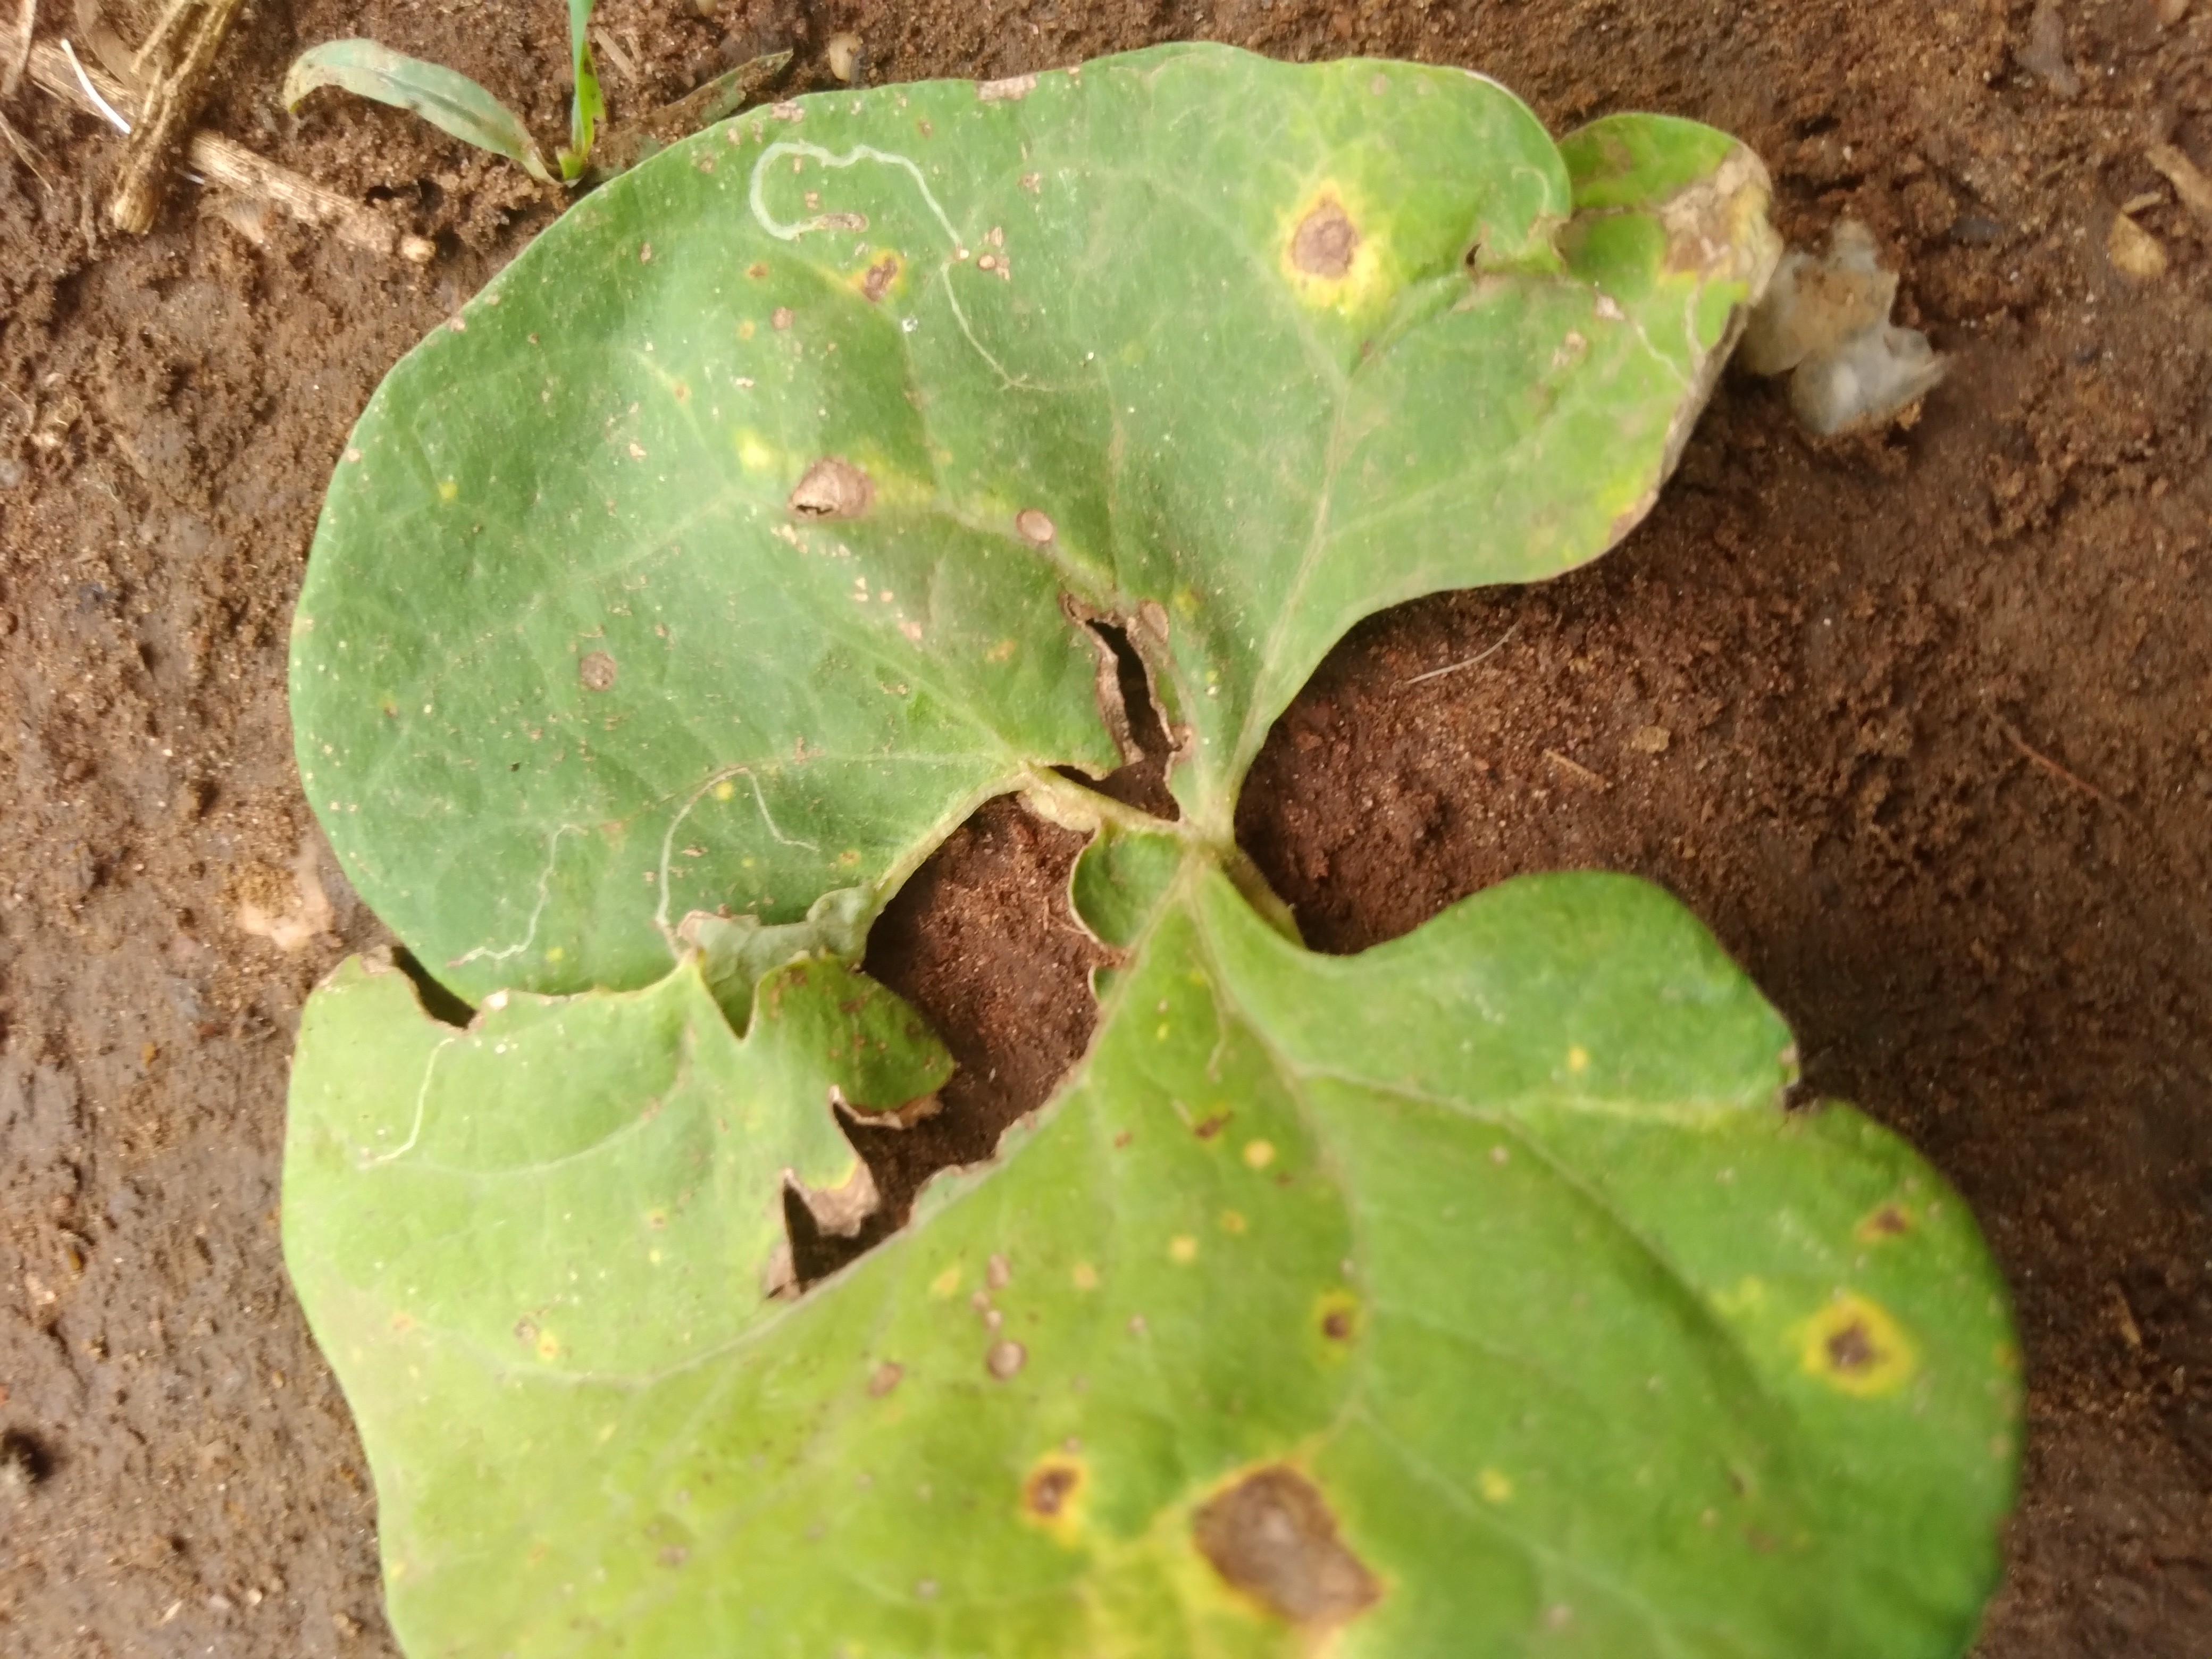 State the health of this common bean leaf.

rust
